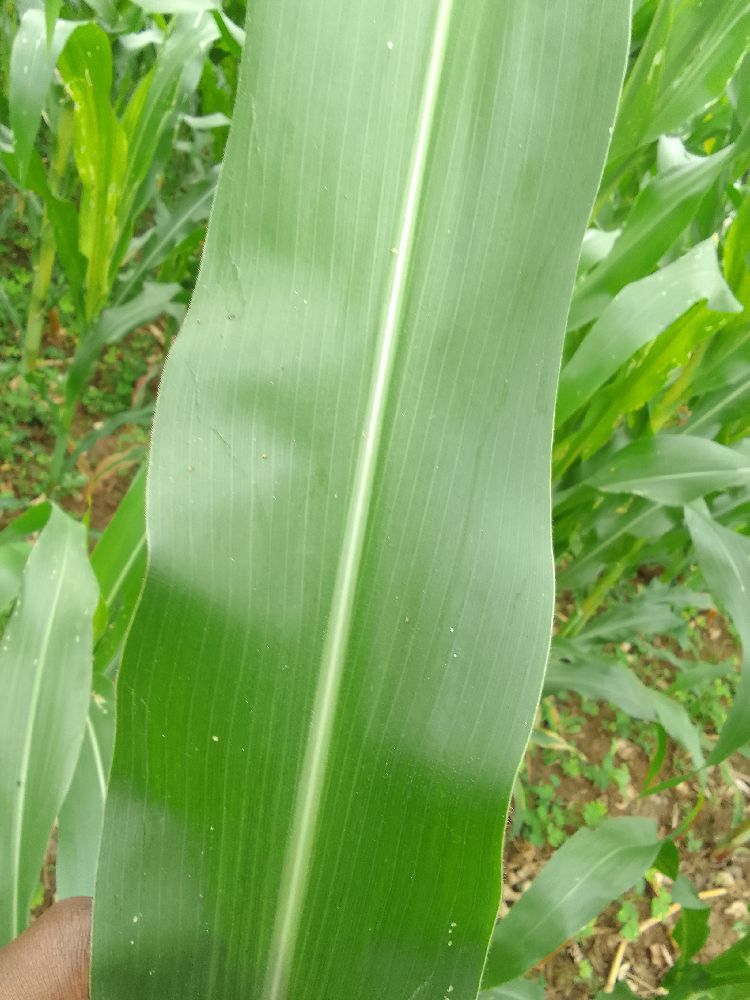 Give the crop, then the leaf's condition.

maize, healthy
